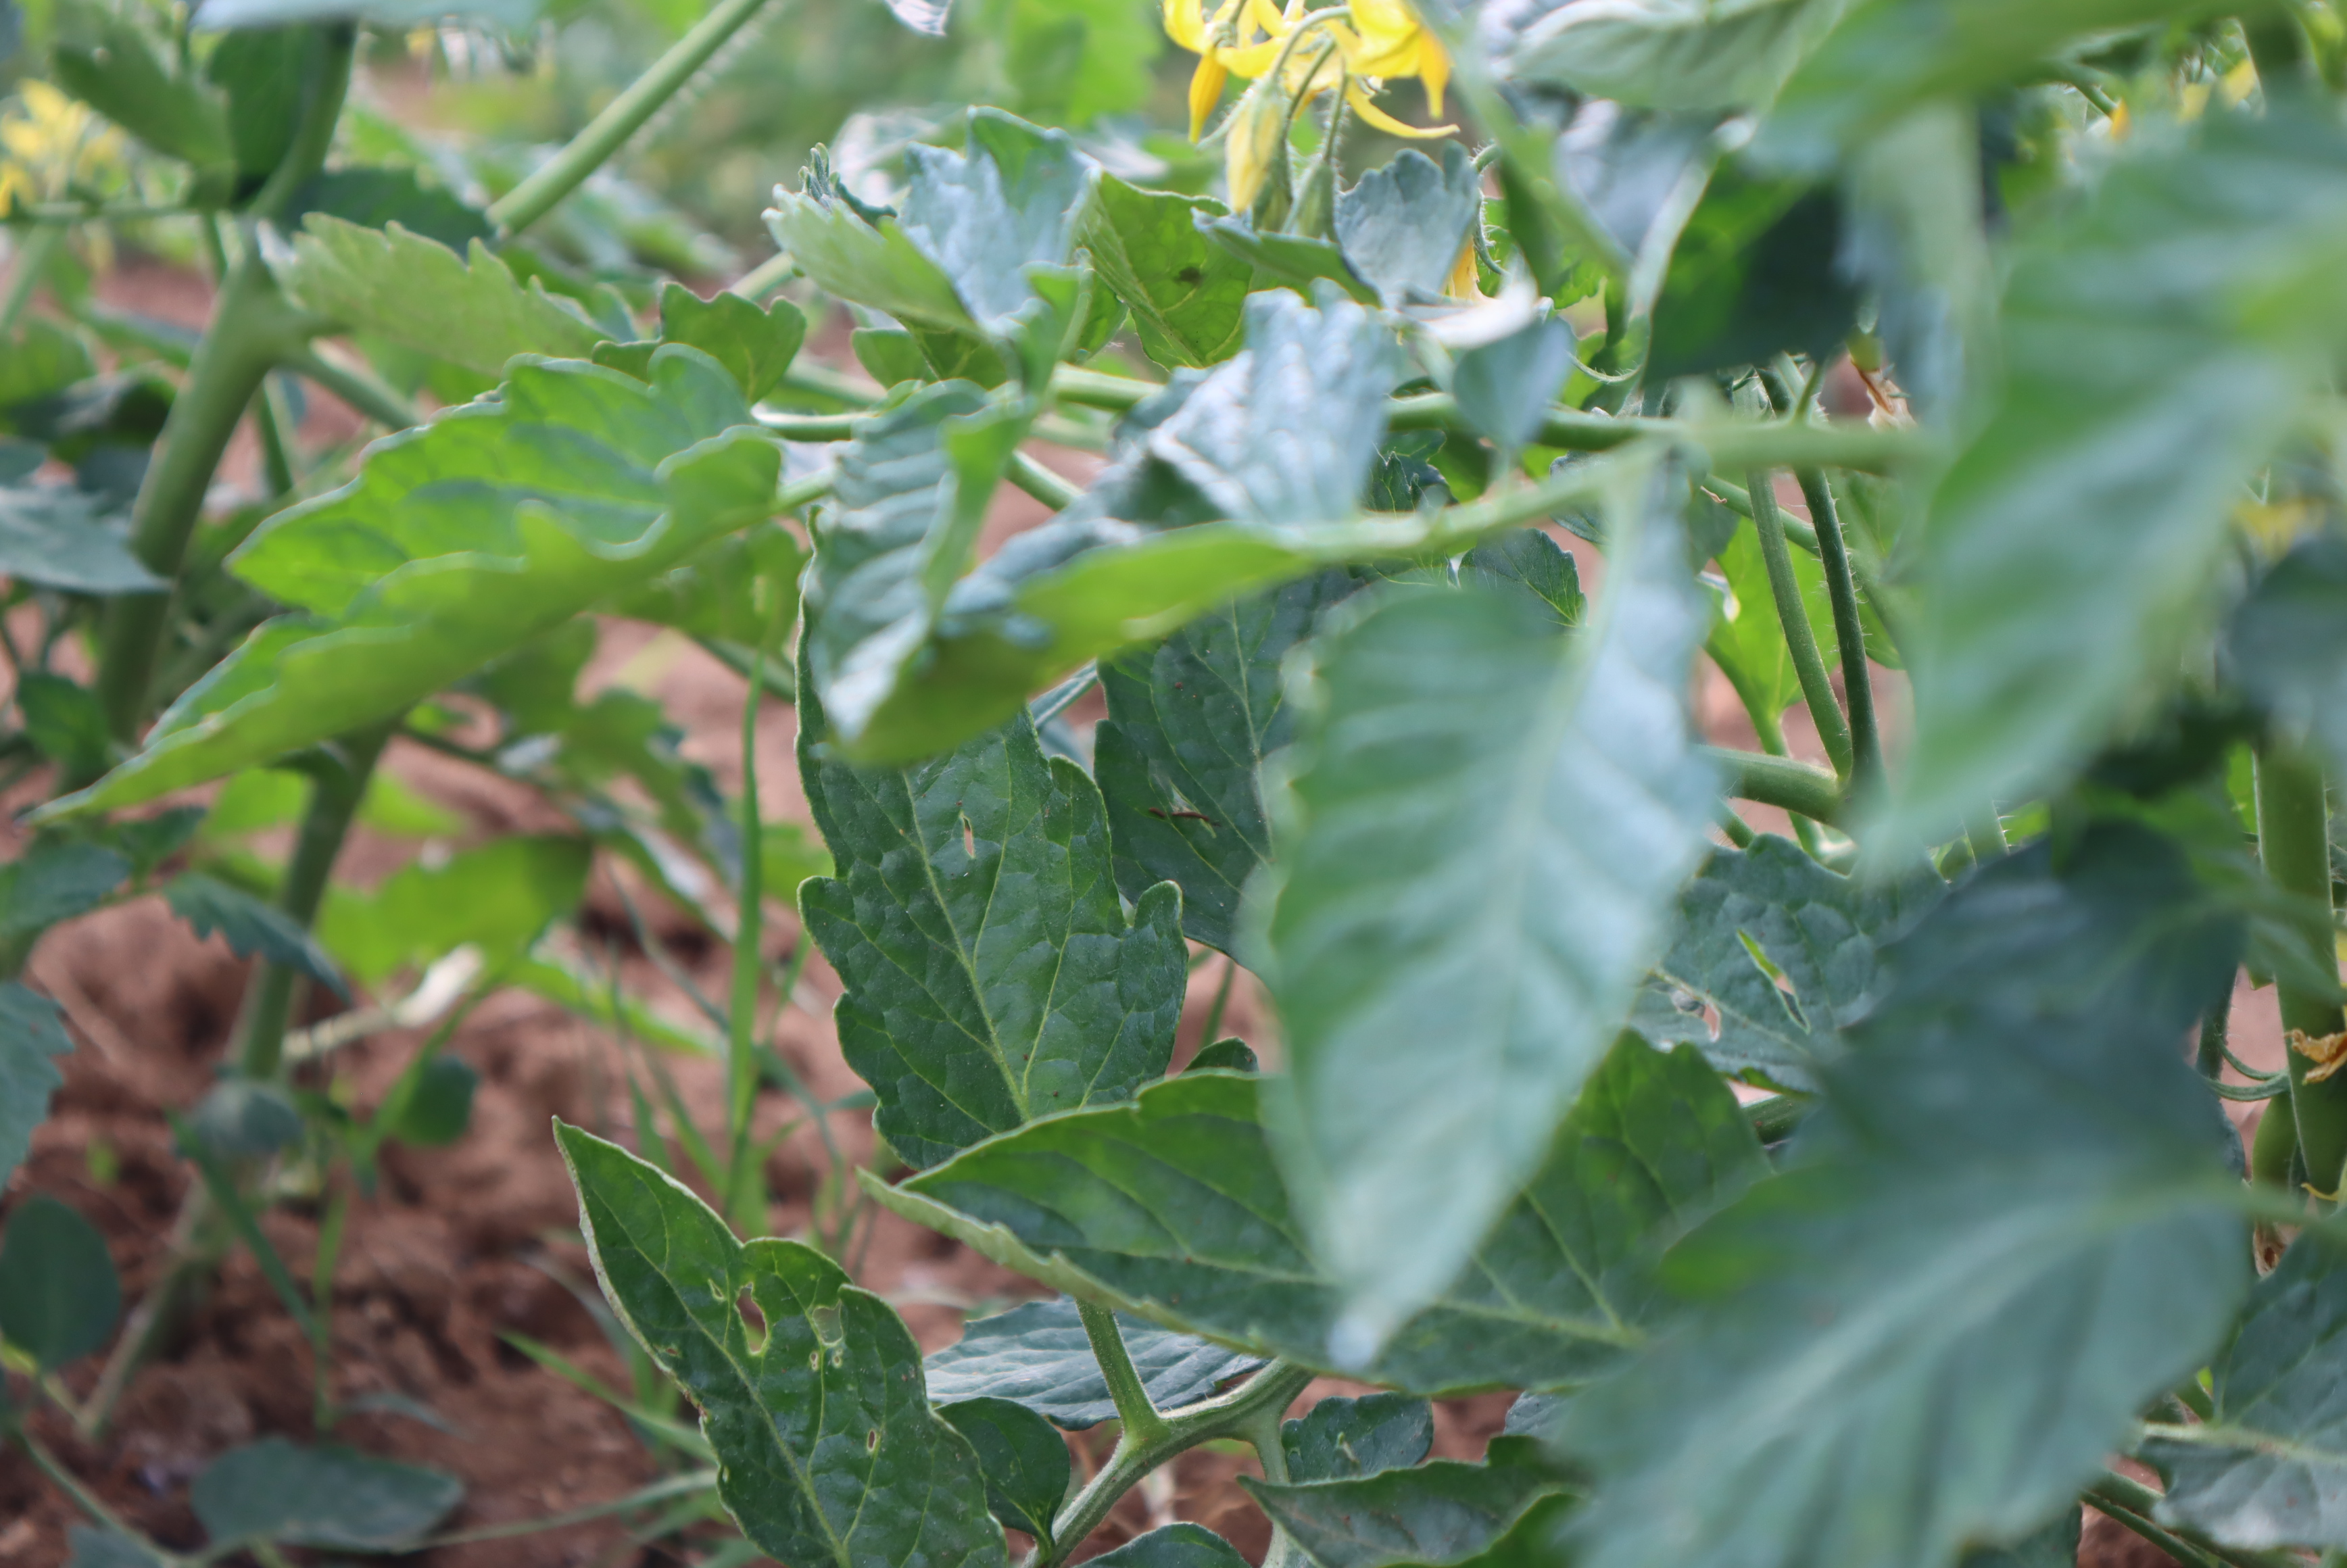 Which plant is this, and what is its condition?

tomato, phytophagous
